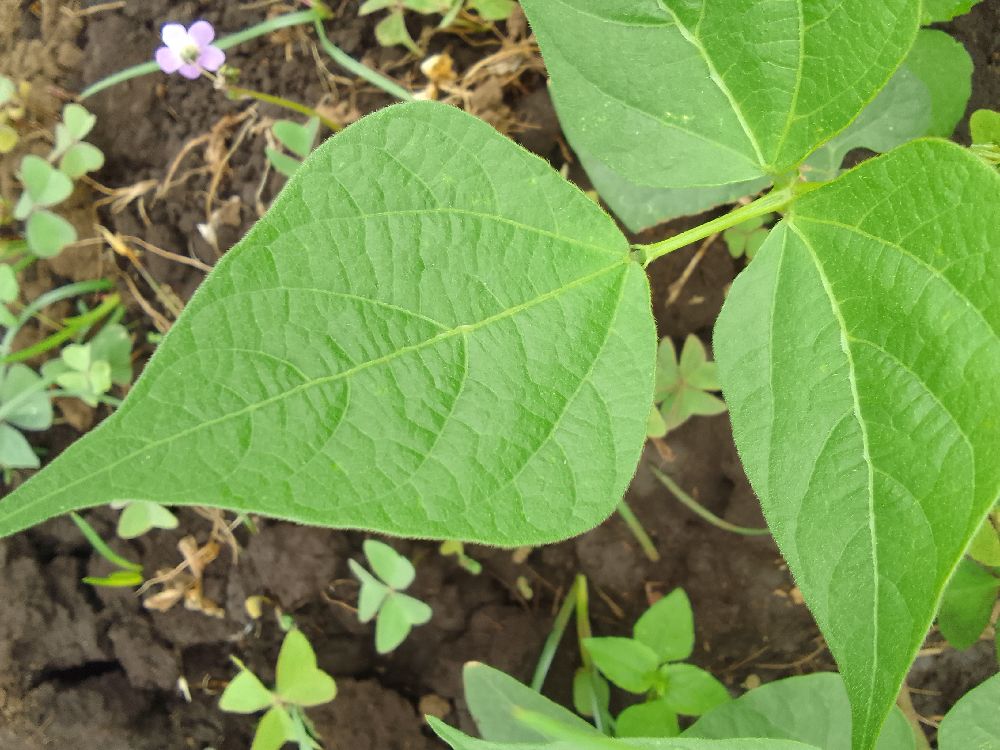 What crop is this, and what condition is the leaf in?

common bean, healthy
